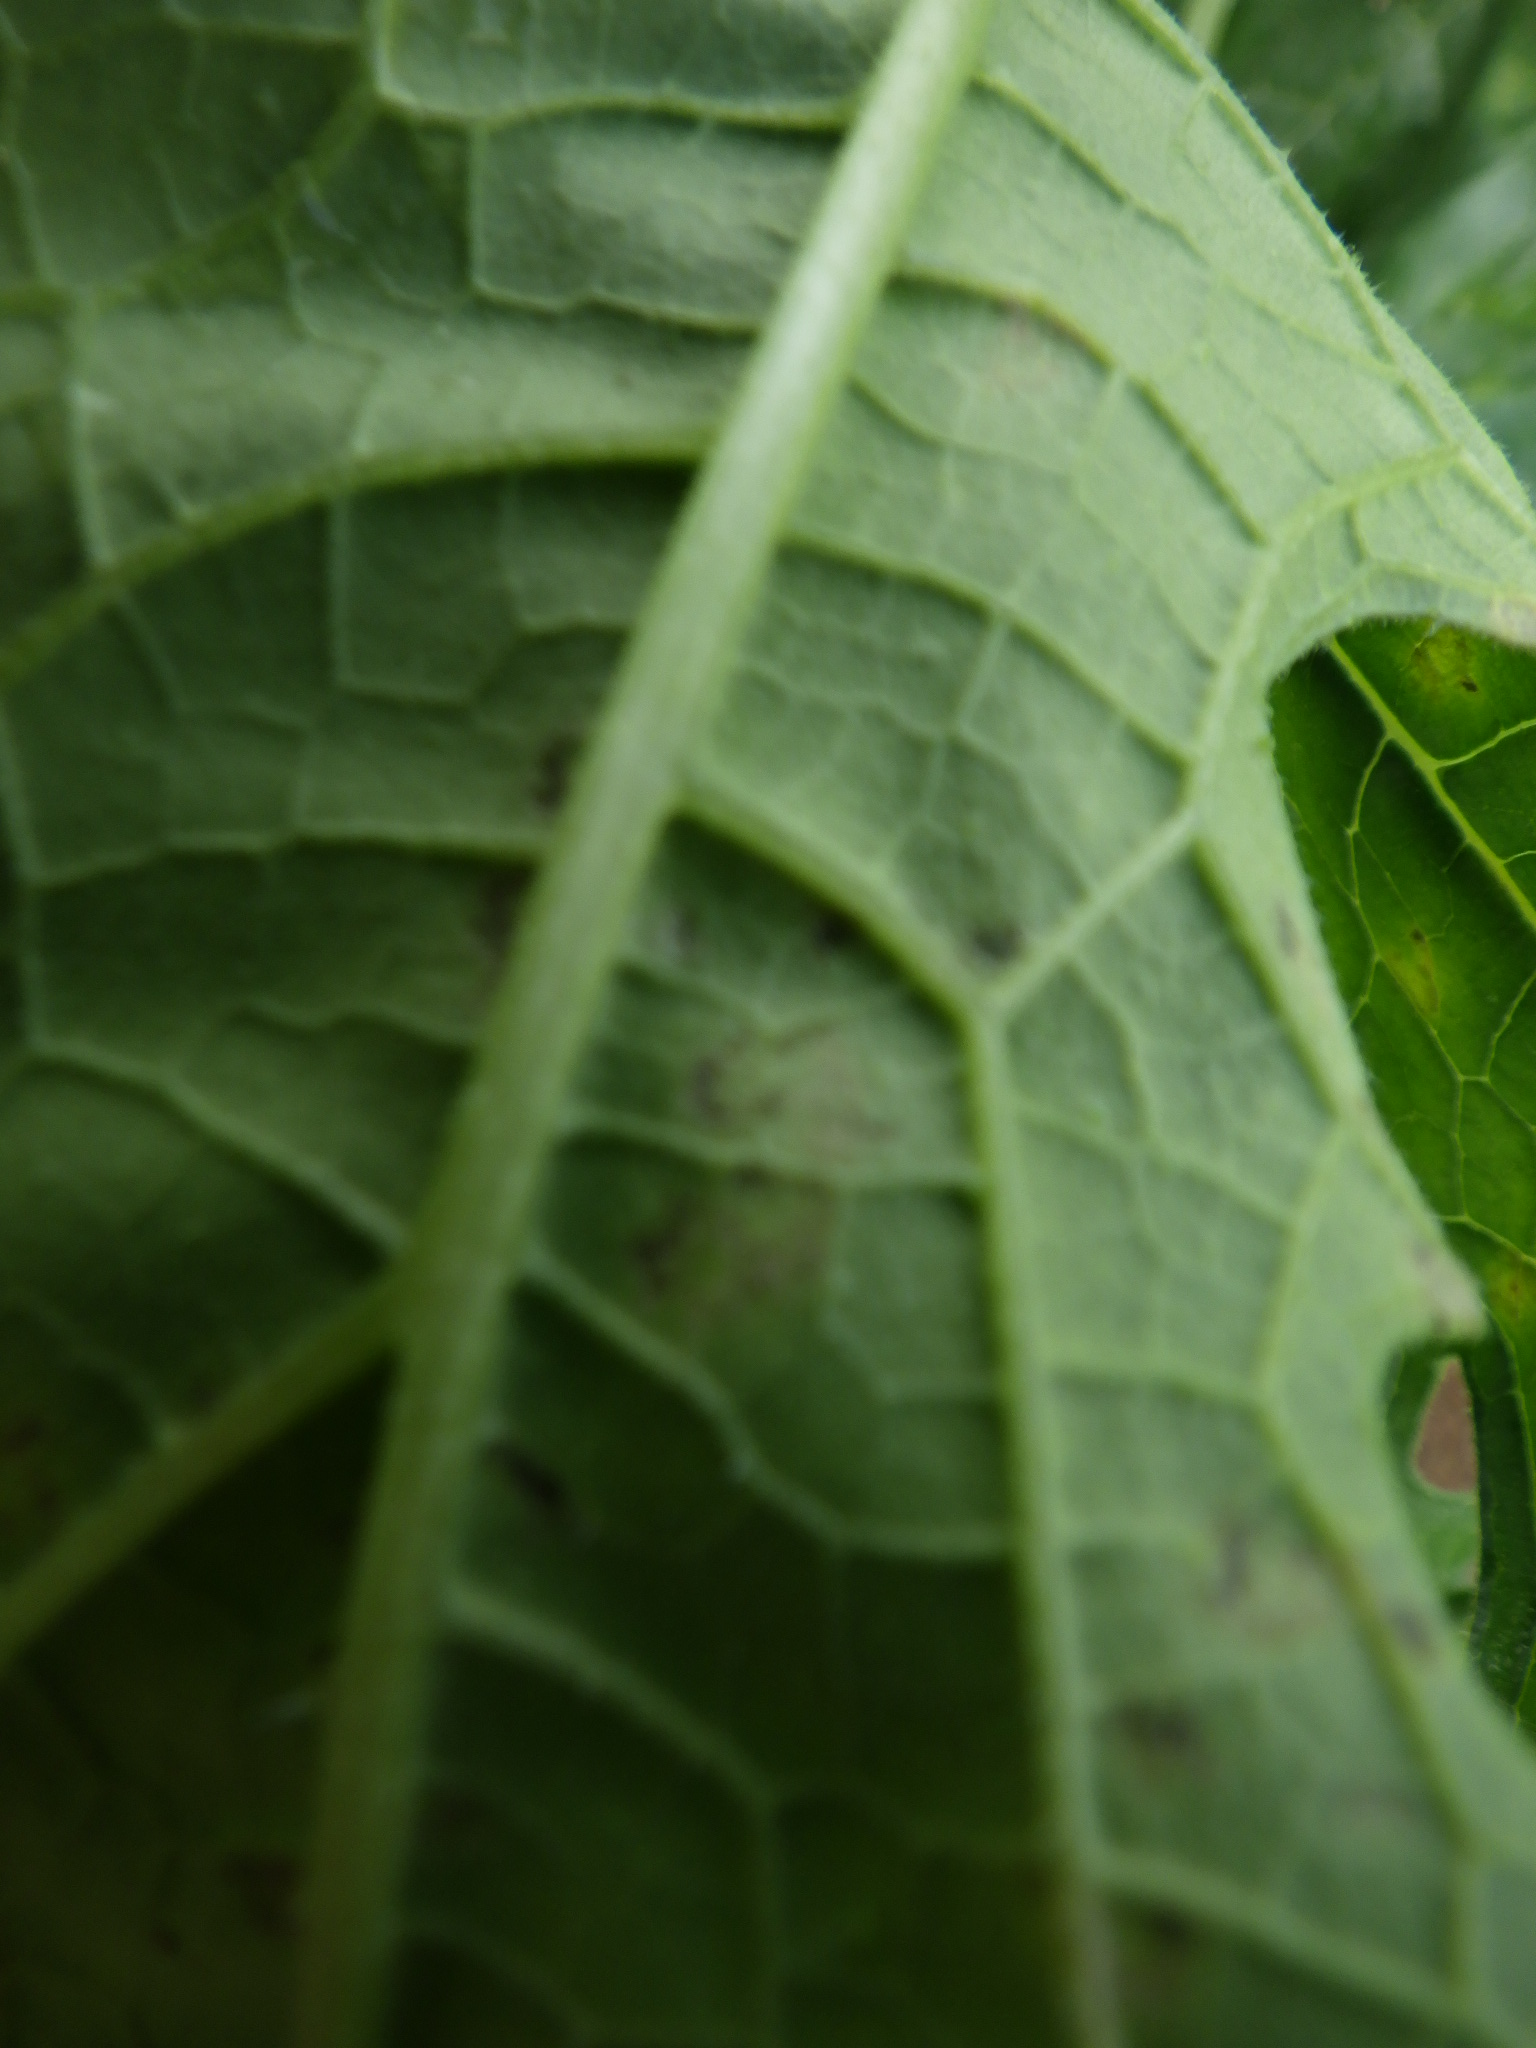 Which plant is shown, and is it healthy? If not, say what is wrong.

zucchini, downy mildew
